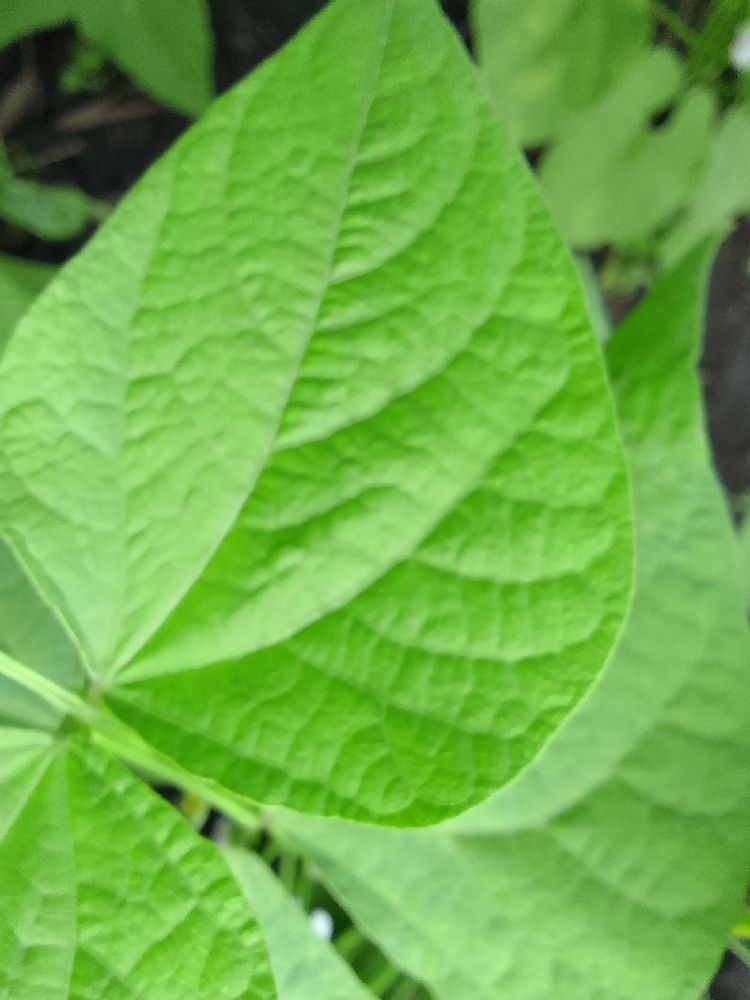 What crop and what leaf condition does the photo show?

common bean, healthy
